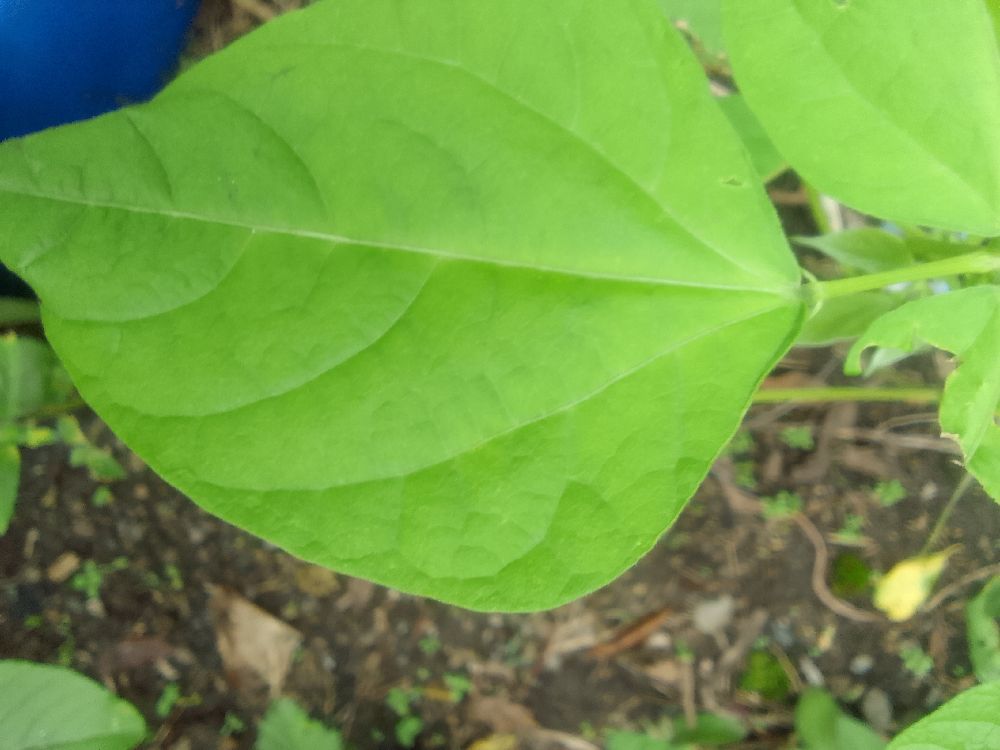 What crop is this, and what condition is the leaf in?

common bean, healthy
